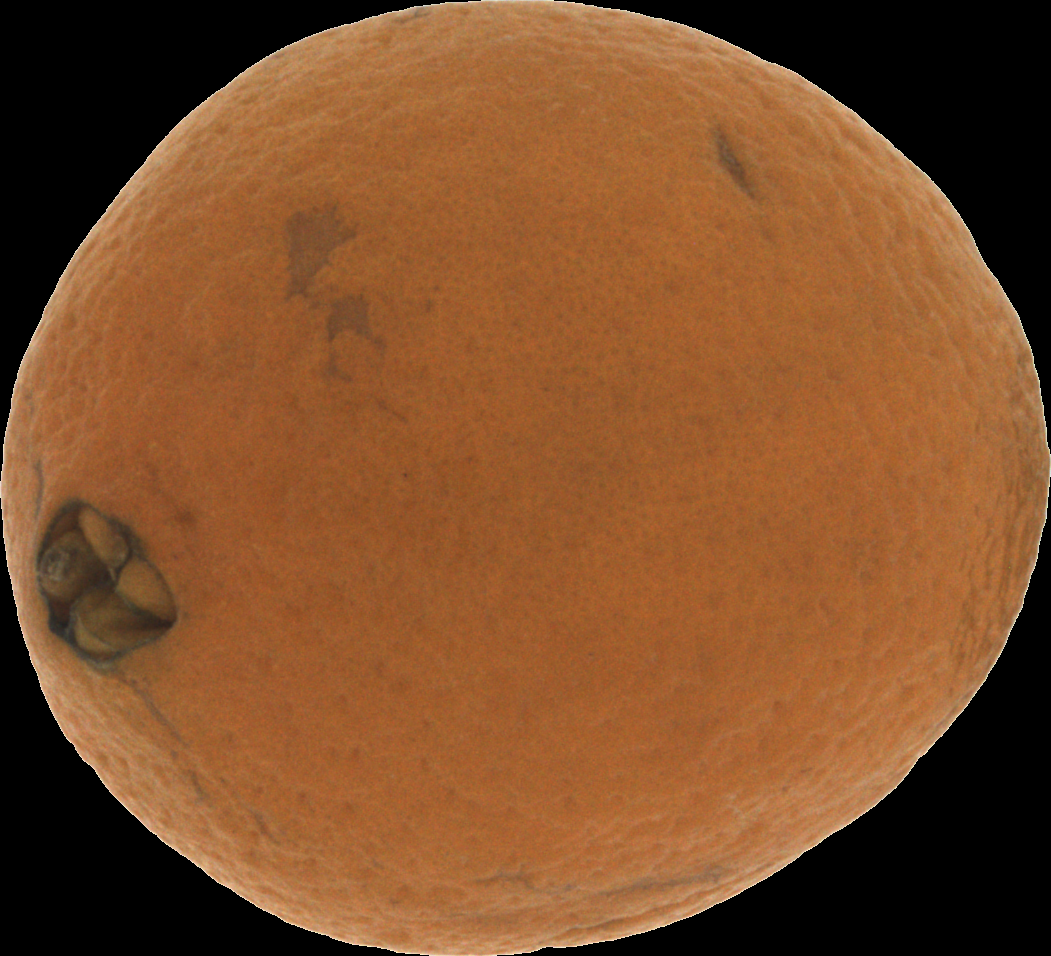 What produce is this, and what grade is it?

orange, bad
